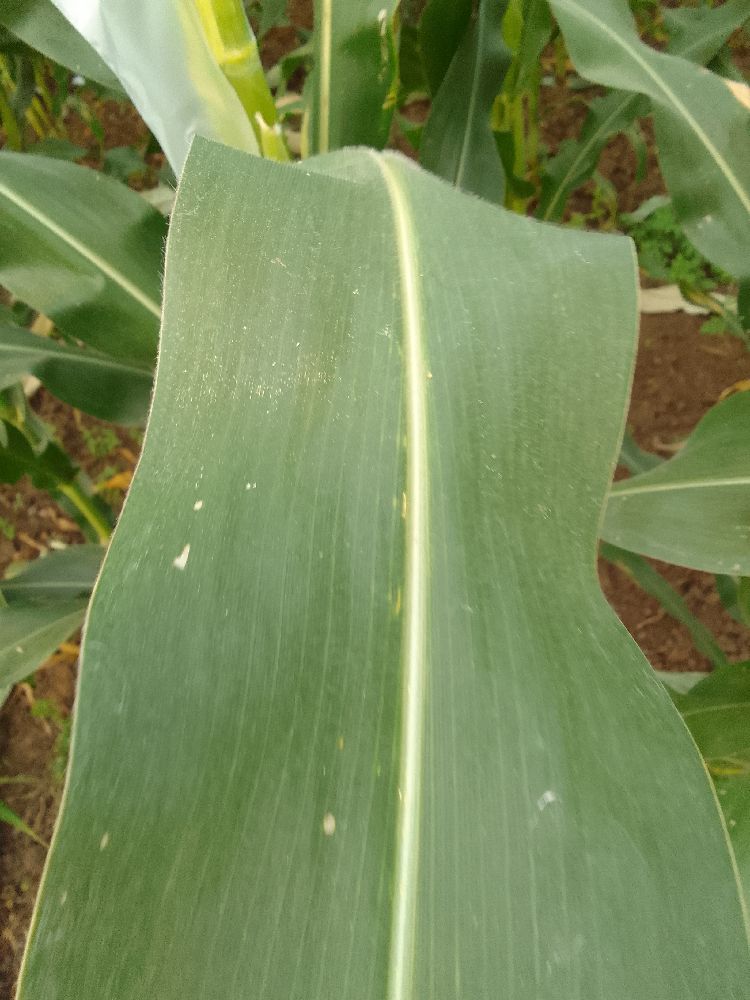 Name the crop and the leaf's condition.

maize, healthy
